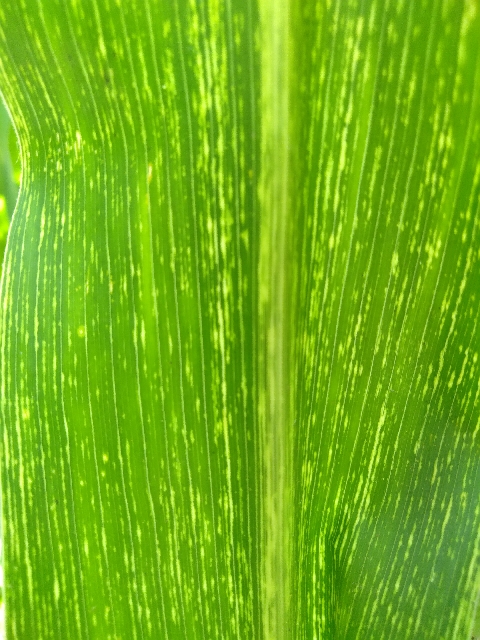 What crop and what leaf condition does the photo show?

maize, maize streak virus
